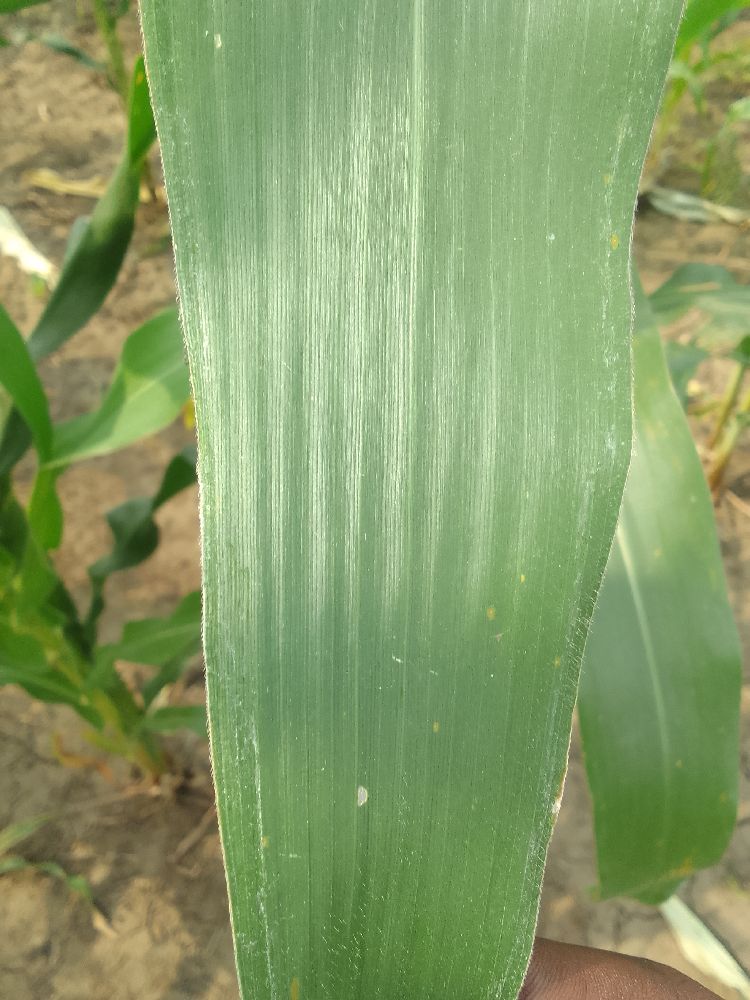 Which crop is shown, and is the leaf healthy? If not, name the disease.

maize, healthy
